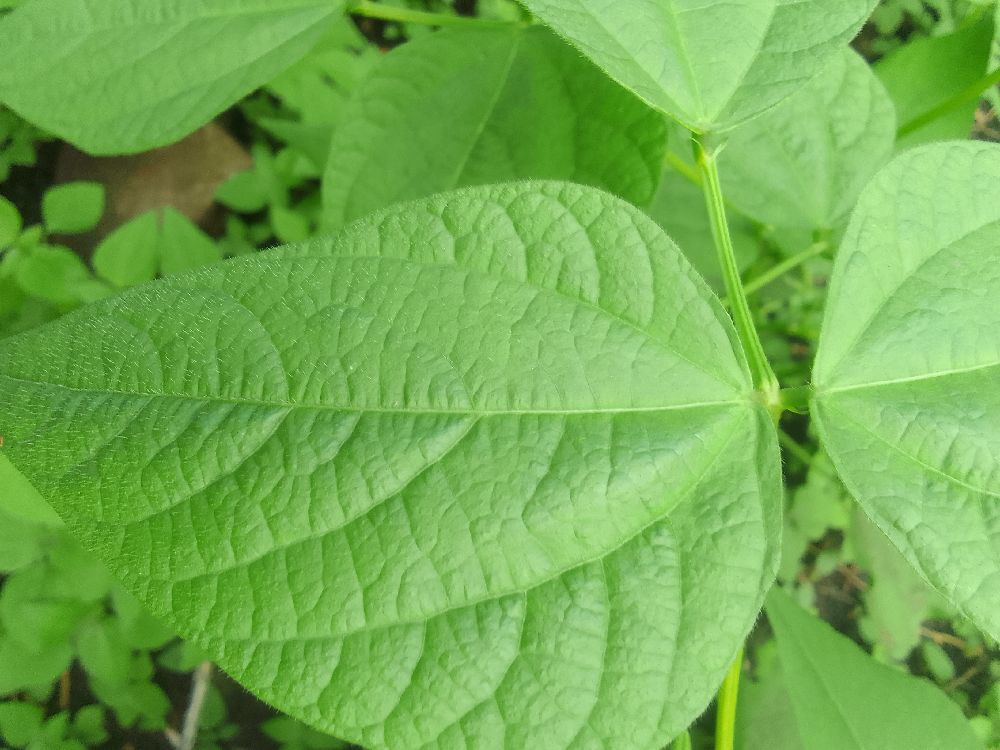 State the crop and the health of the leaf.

common bean, healthy
